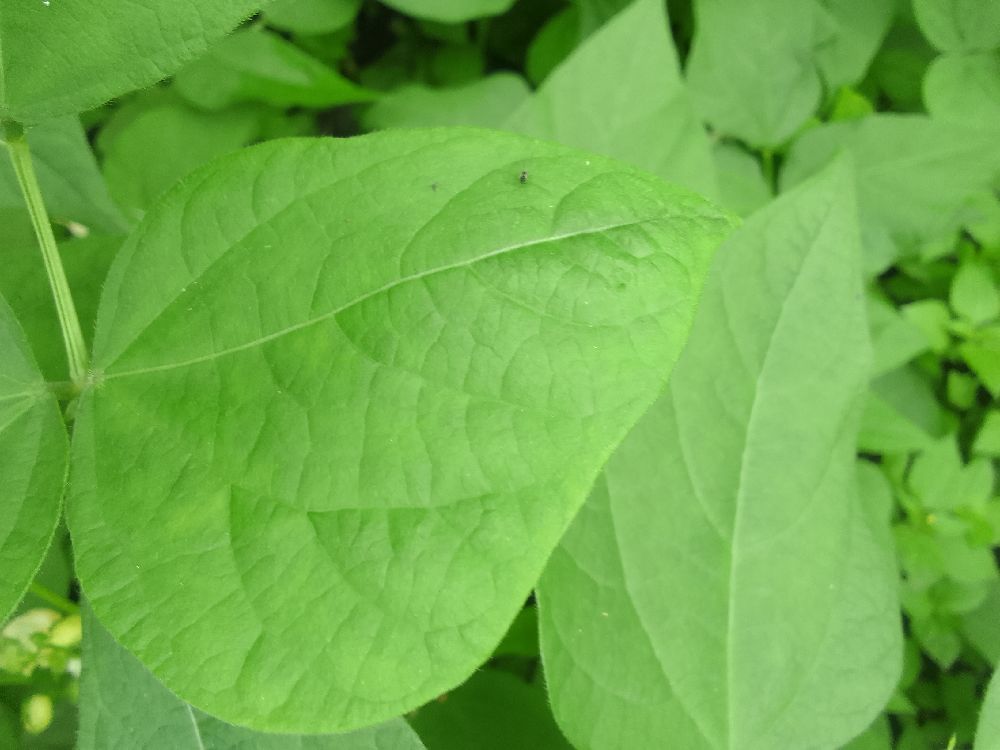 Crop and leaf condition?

common bean, healthy
